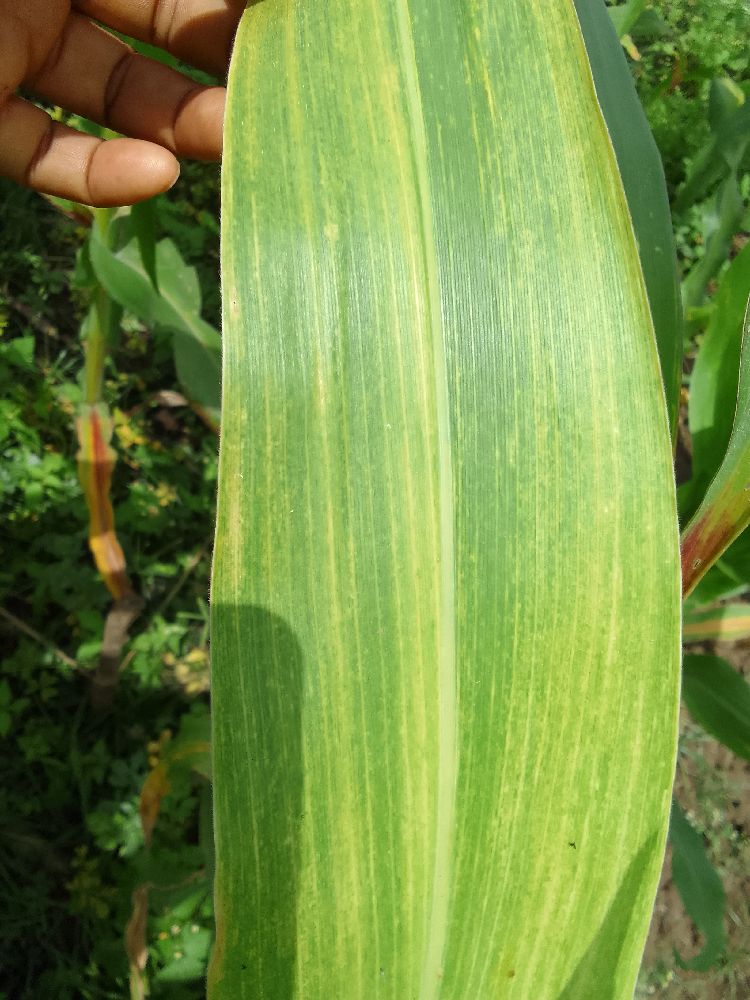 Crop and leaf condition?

maize, maize lethal necrosis
